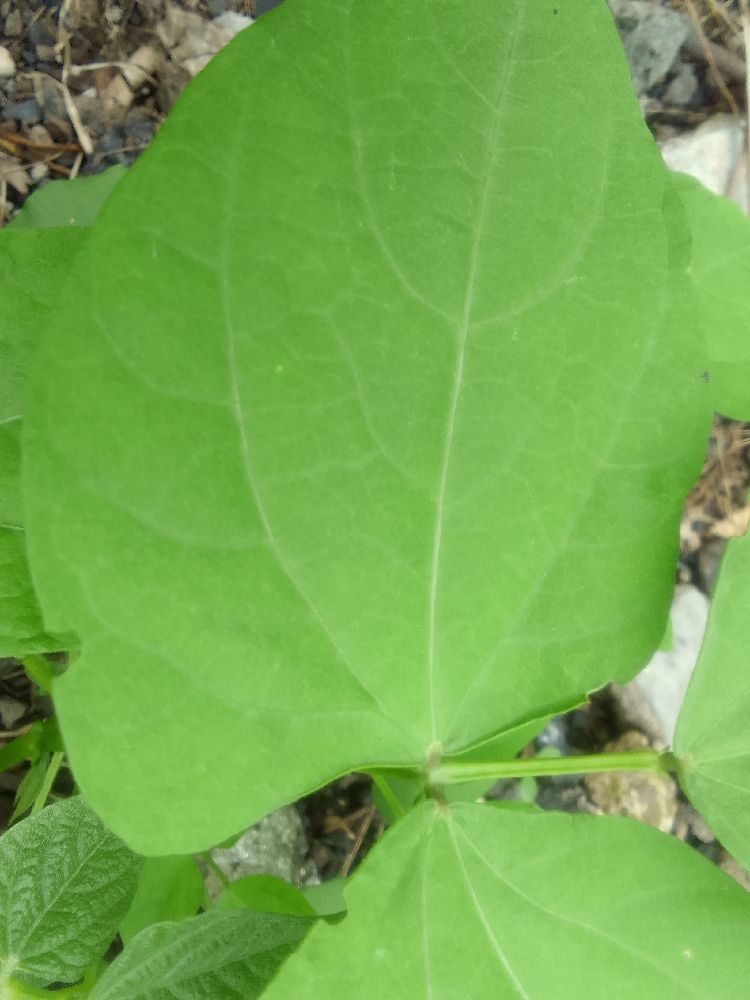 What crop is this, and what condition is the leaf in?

common bean, healthy
